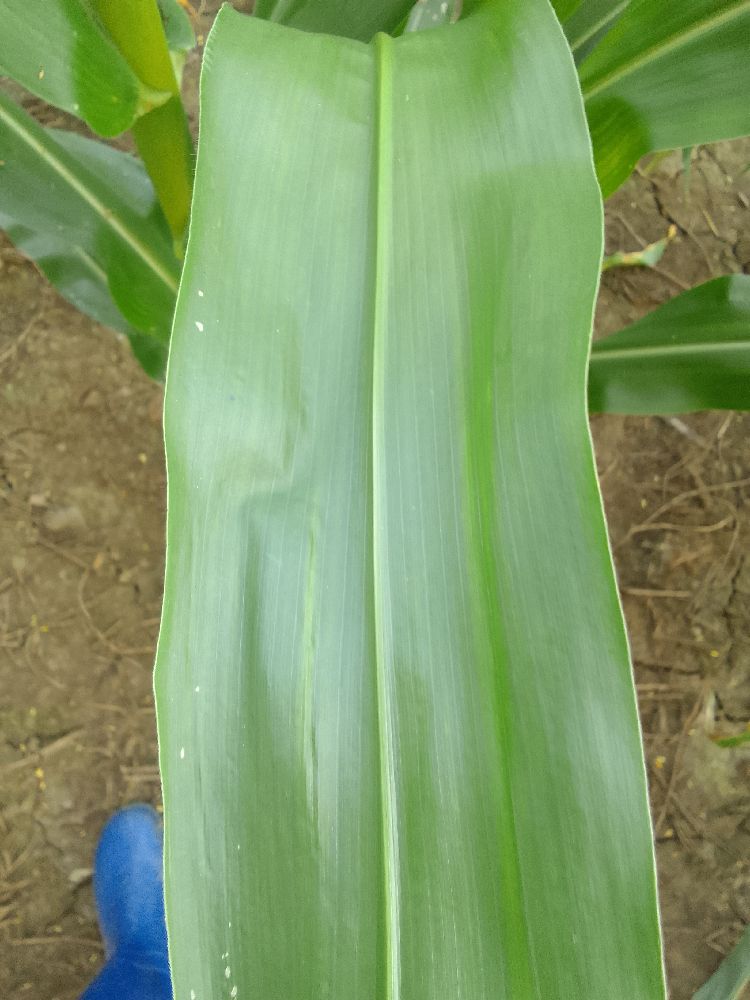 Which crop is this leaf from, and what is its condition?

maize, healthy
